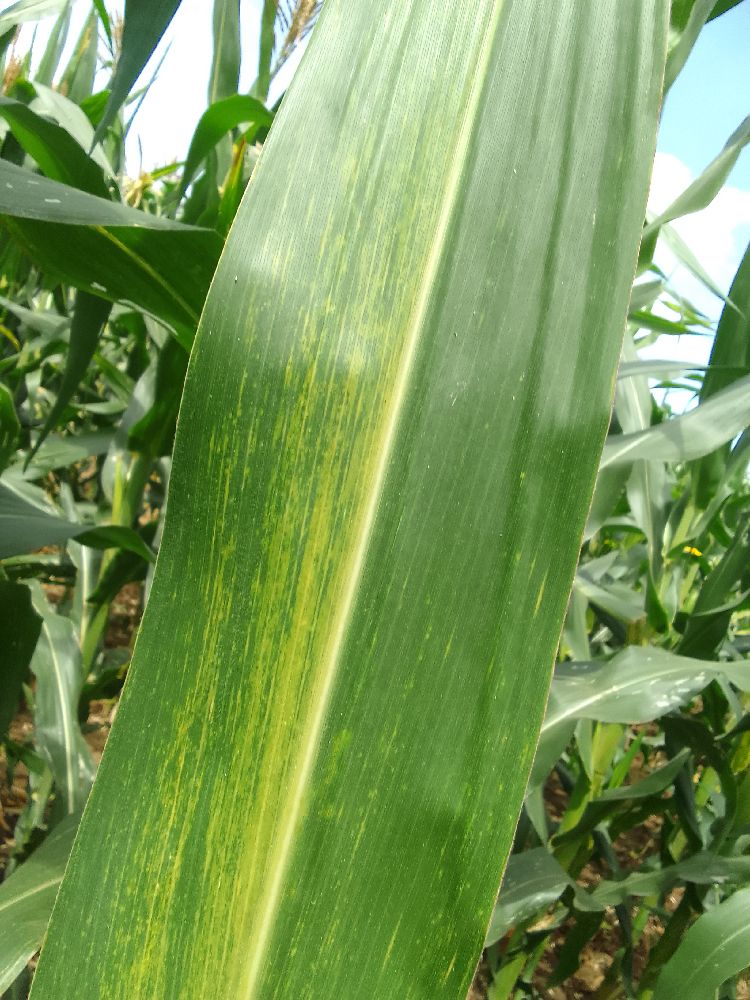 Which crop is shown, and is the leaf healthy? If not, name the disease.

maize, maize lethal necrosis
